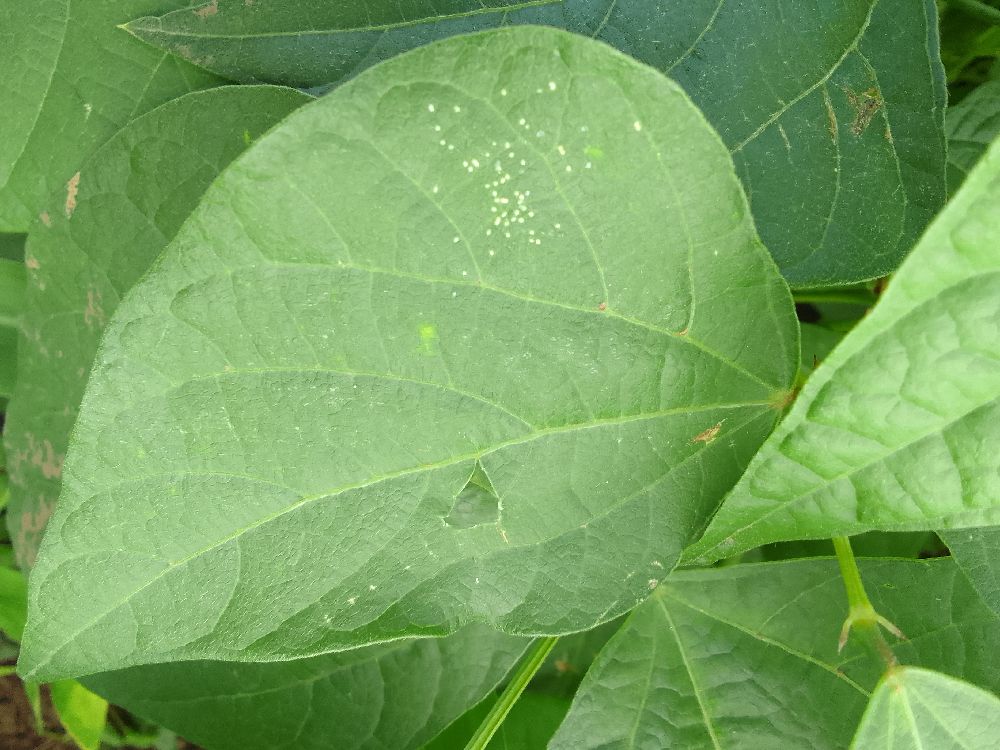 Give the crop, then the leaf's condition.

common bean, healthy
